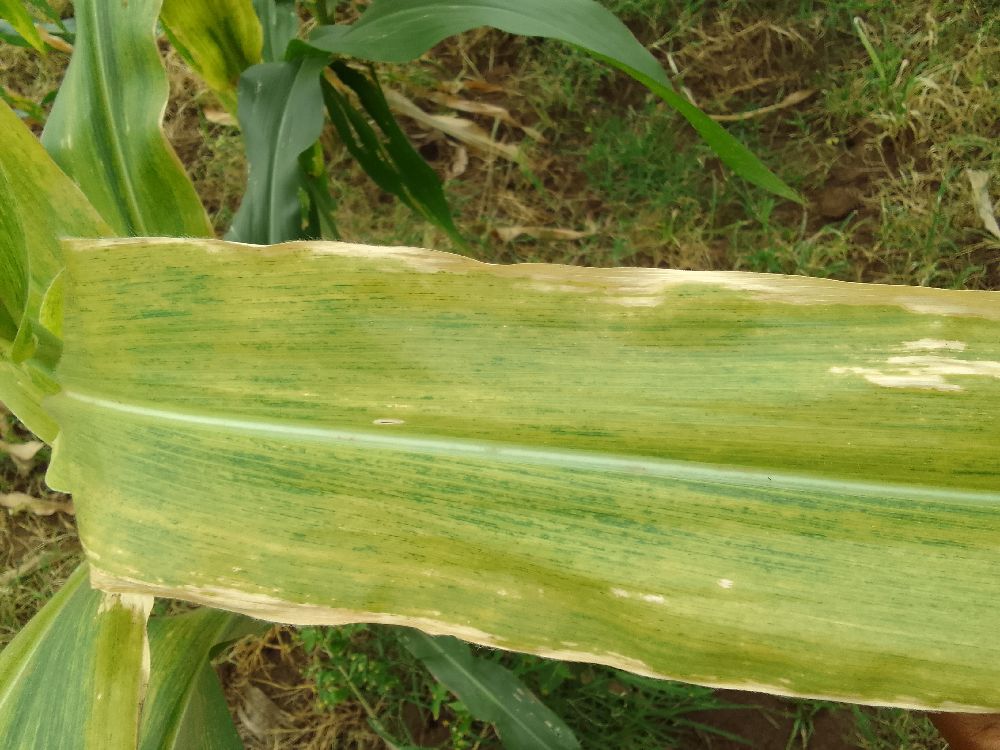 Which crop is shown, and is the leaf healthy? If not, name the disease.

maize, maize lethal necrosis
